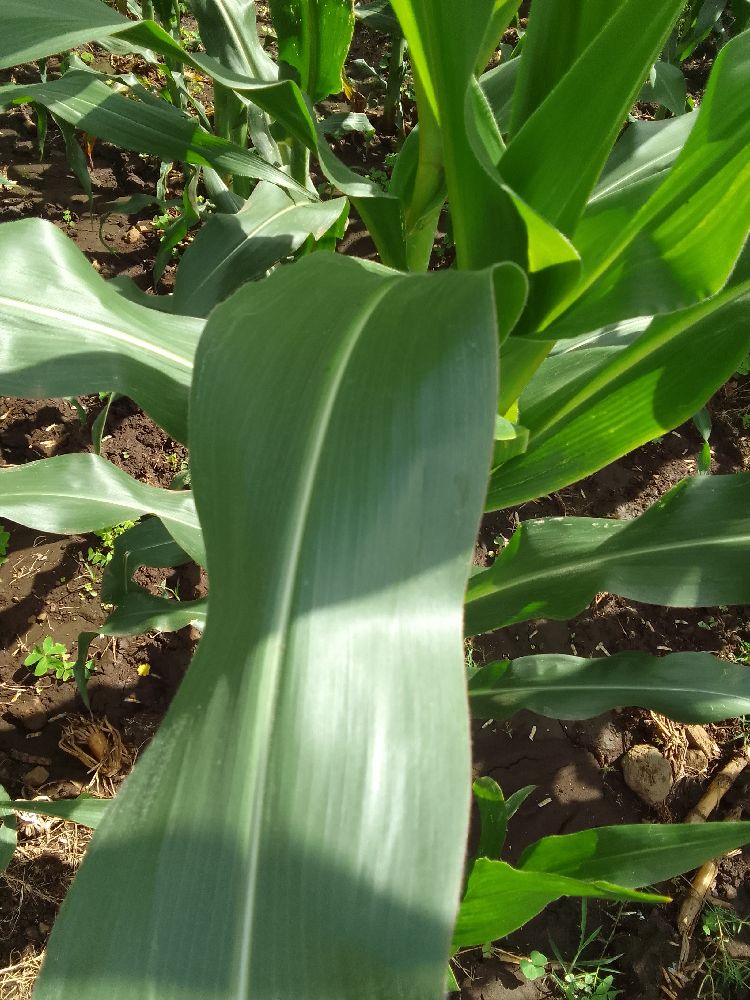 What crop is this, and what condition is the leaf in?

maize, healthy
